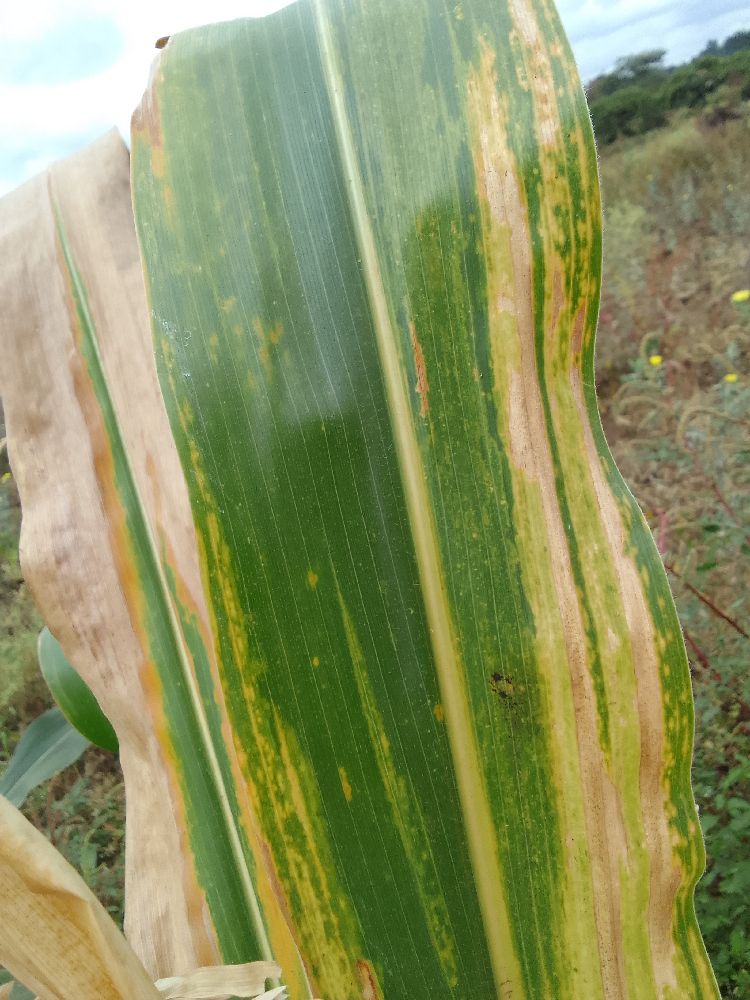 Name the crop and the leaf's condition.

maize, maize lethal necrosis
